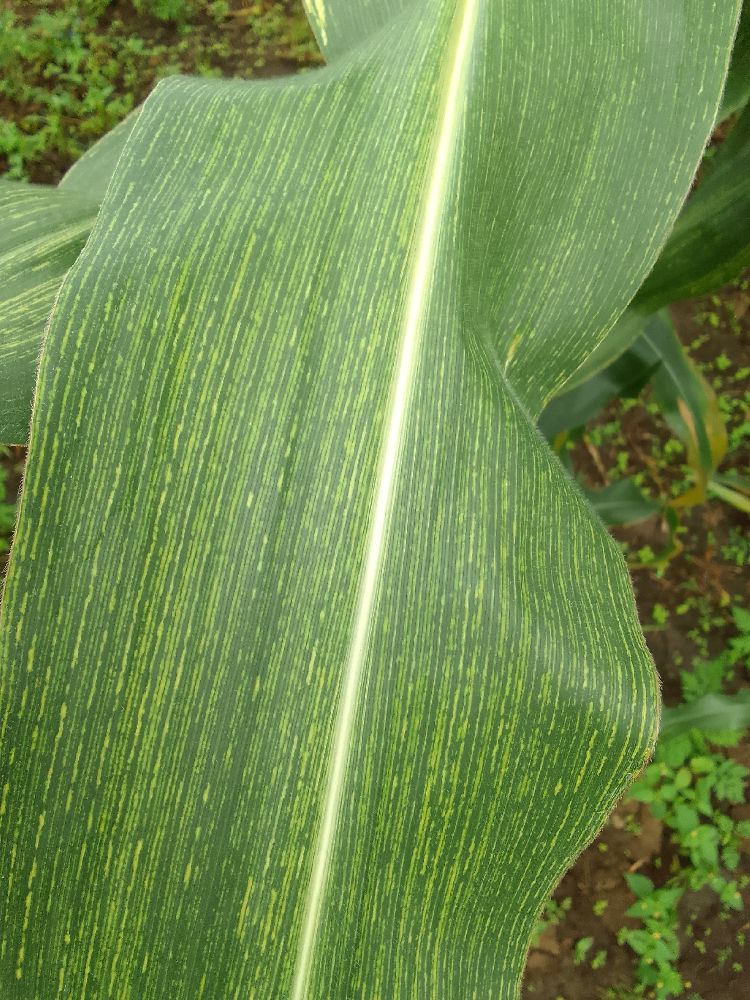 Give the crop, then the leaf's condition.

maize, maize streak virus
